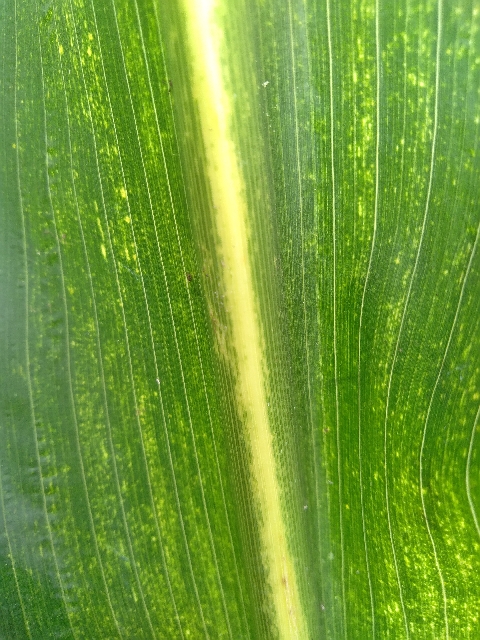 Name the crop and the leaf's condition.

maize, maize lethal necrosis
